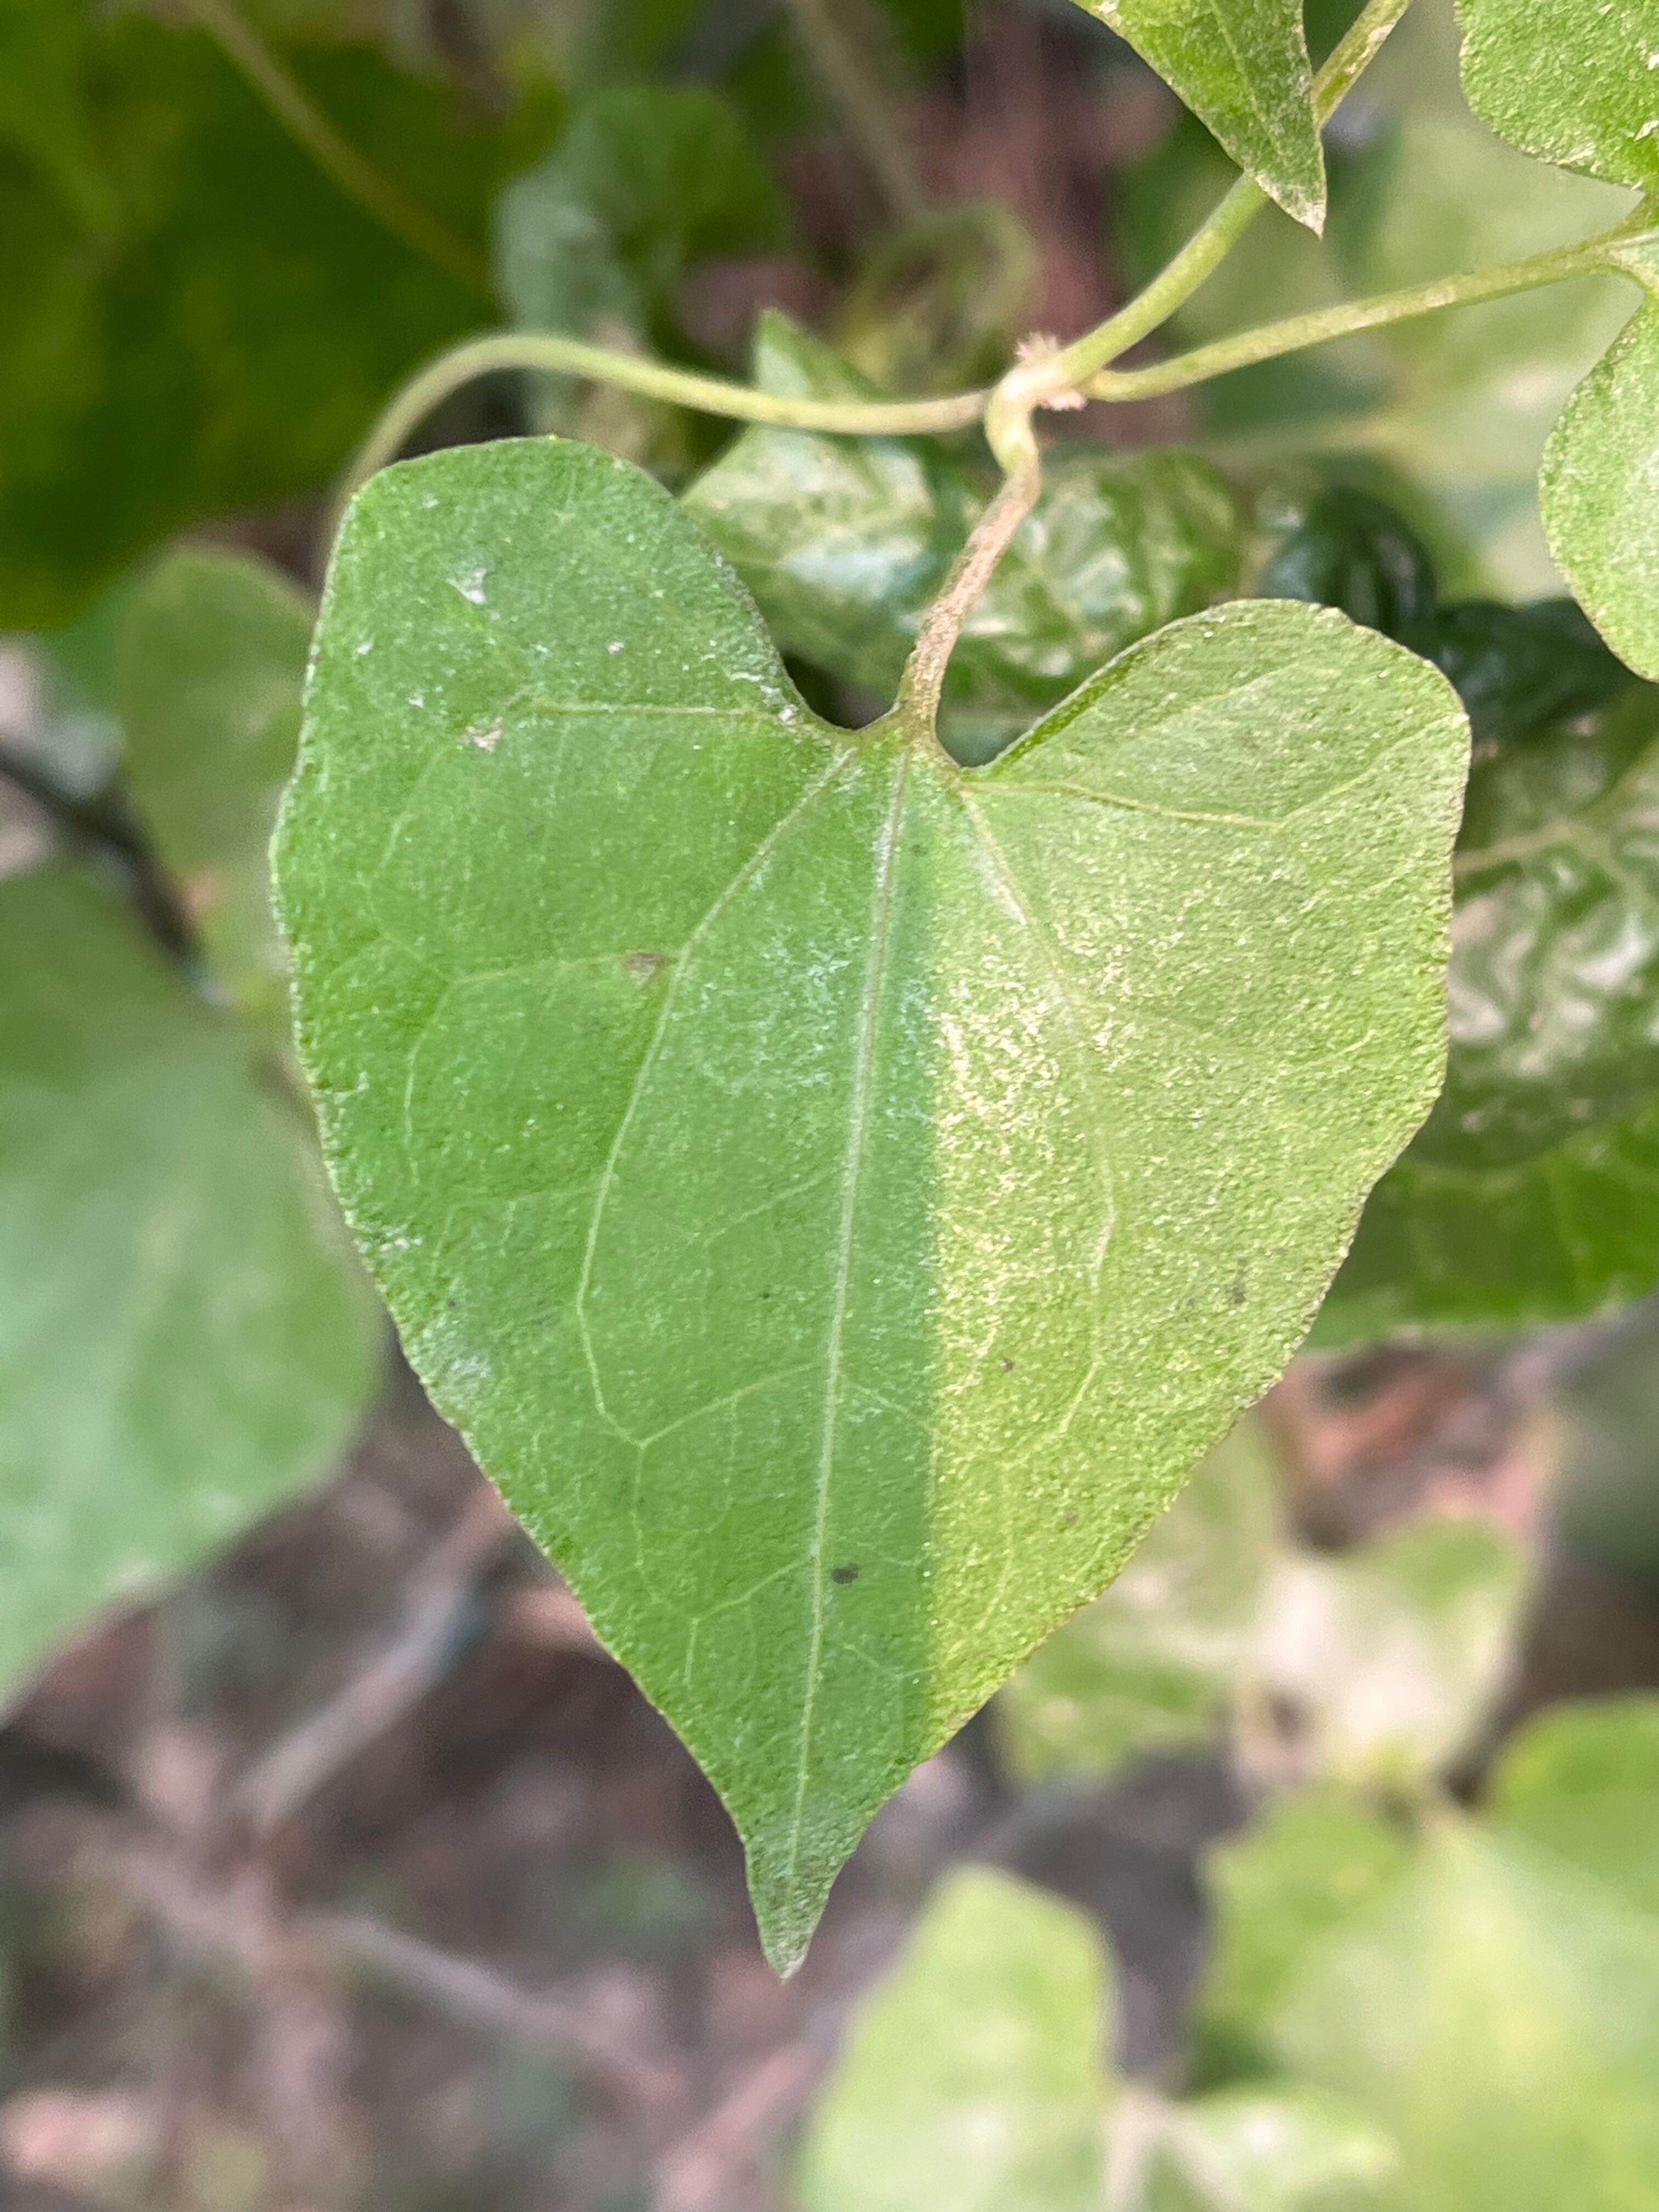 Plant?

bitter vine
